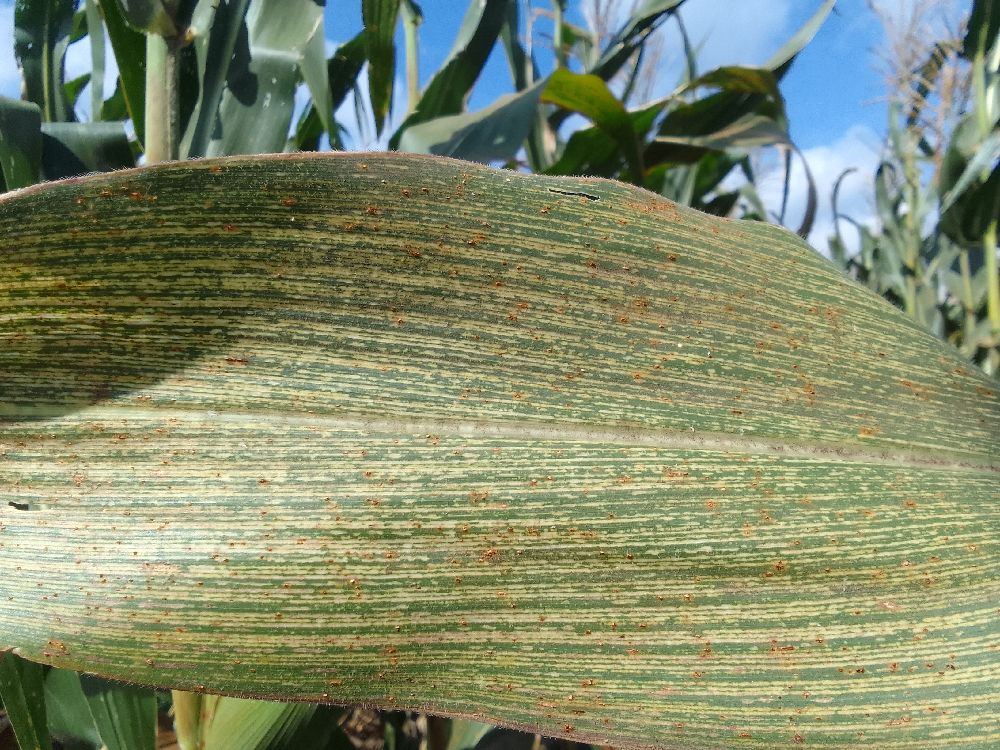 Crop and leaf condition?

maize, maize streak virus
